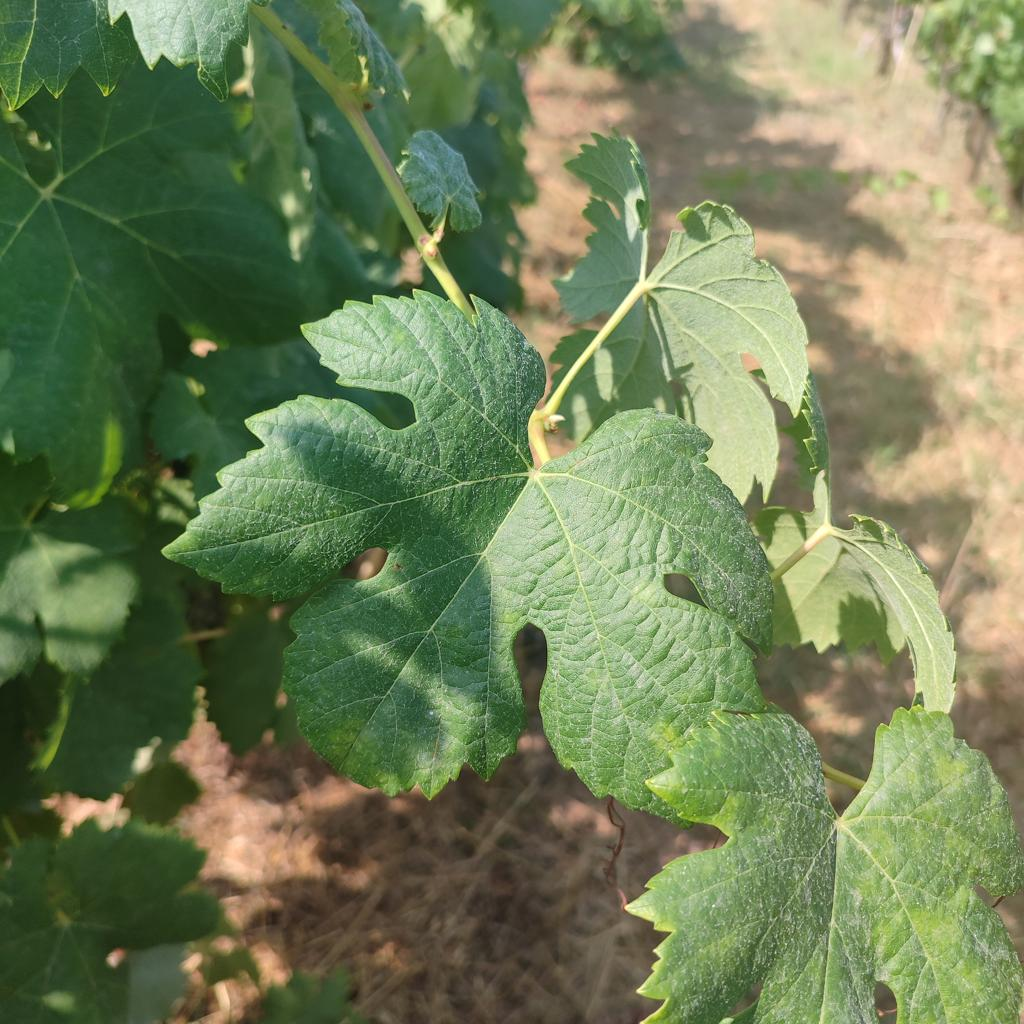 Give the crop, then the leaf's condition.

grapevine, healthy
